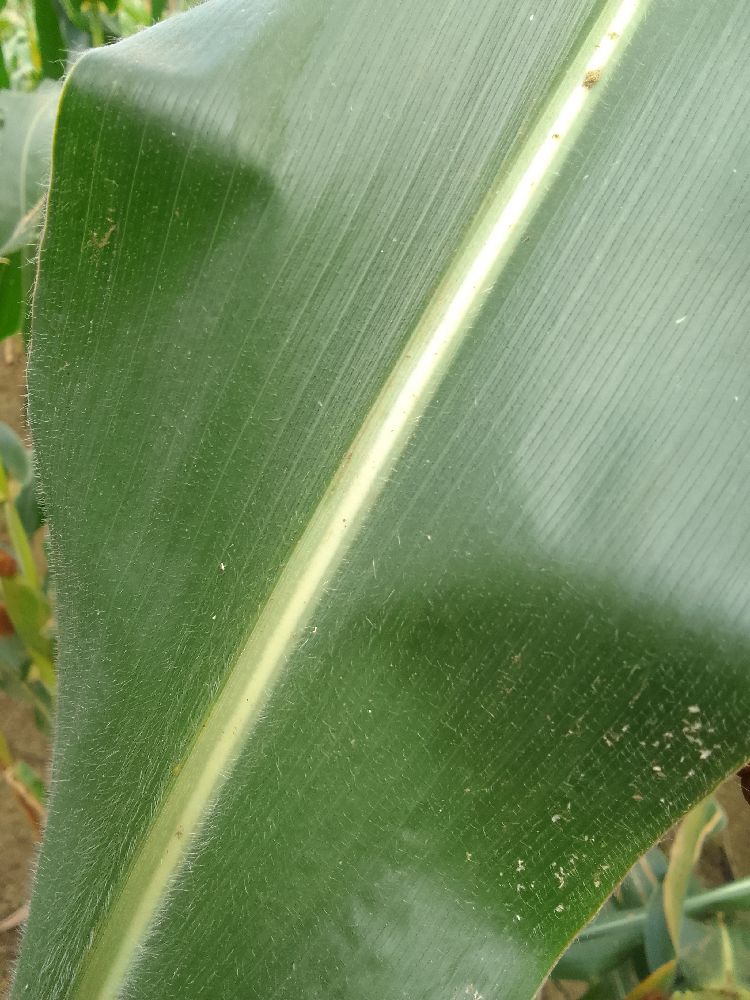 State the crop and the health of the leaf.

maize, healthy
